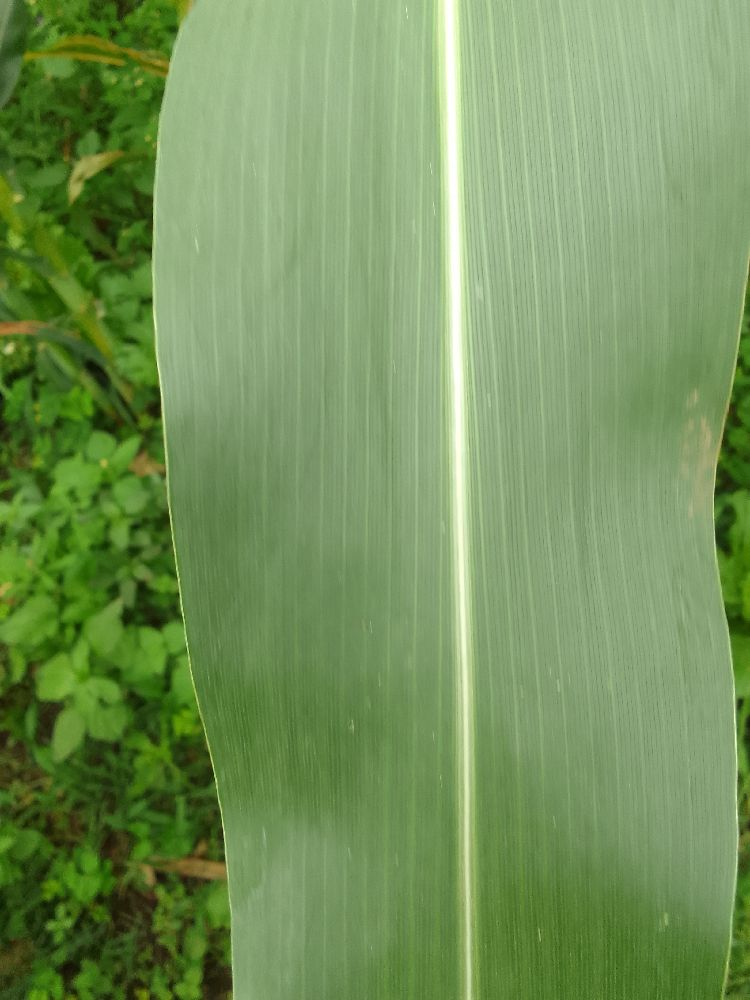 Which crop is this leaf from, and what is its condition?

maize, healthy
